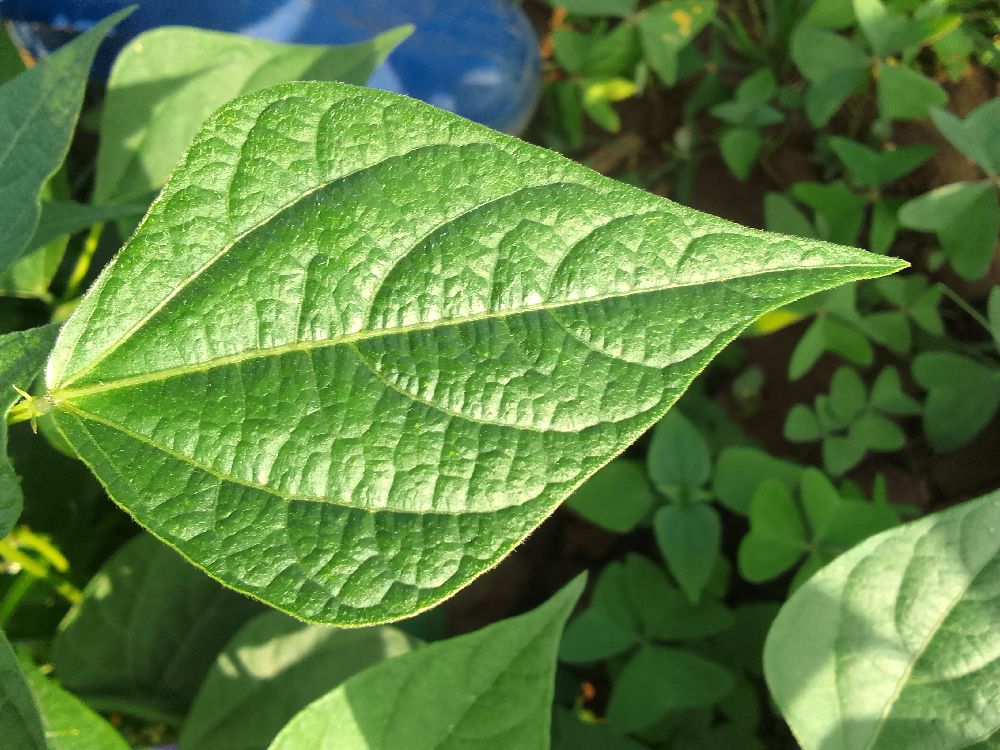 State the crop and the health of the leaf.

common bean, healthy
